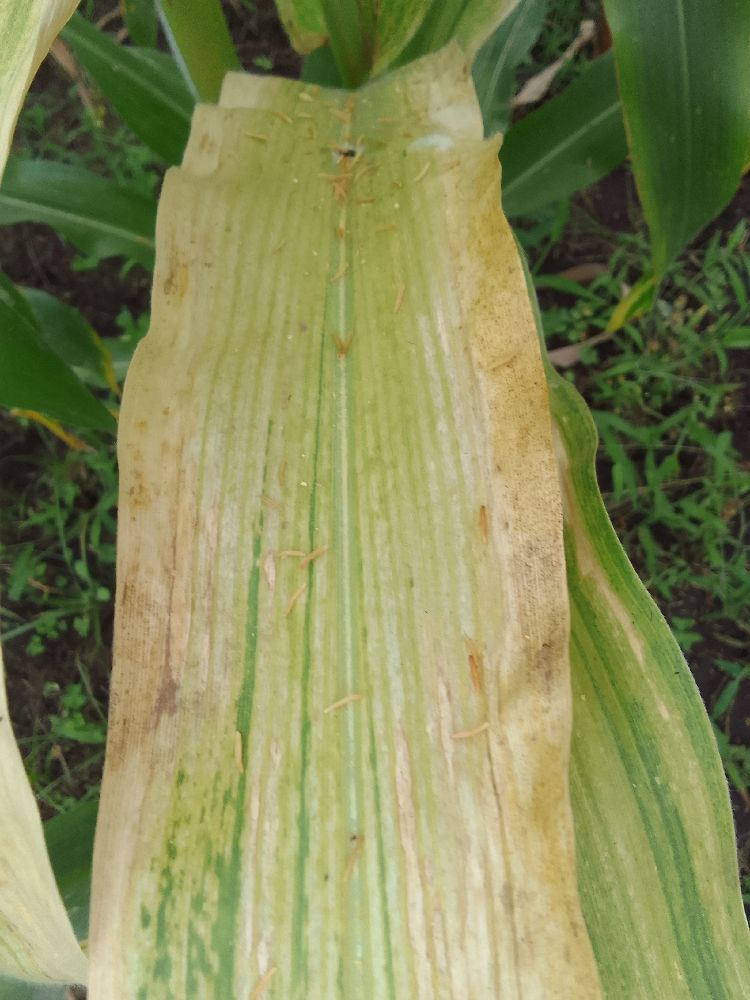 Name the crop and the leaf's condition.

maize, maize lethal necrosis
